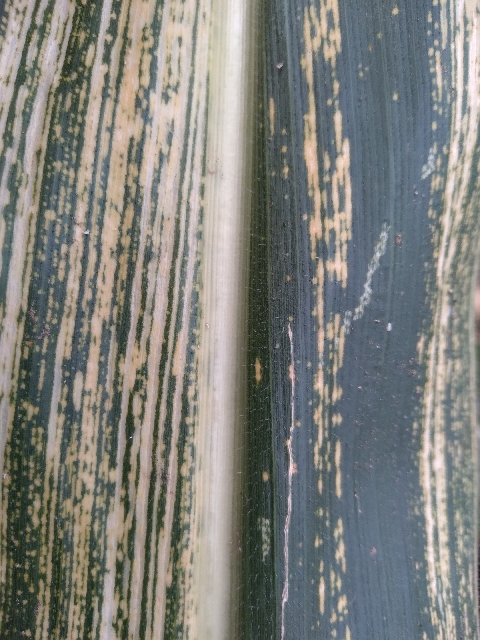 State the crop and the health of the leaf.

maize, maize streak virus
